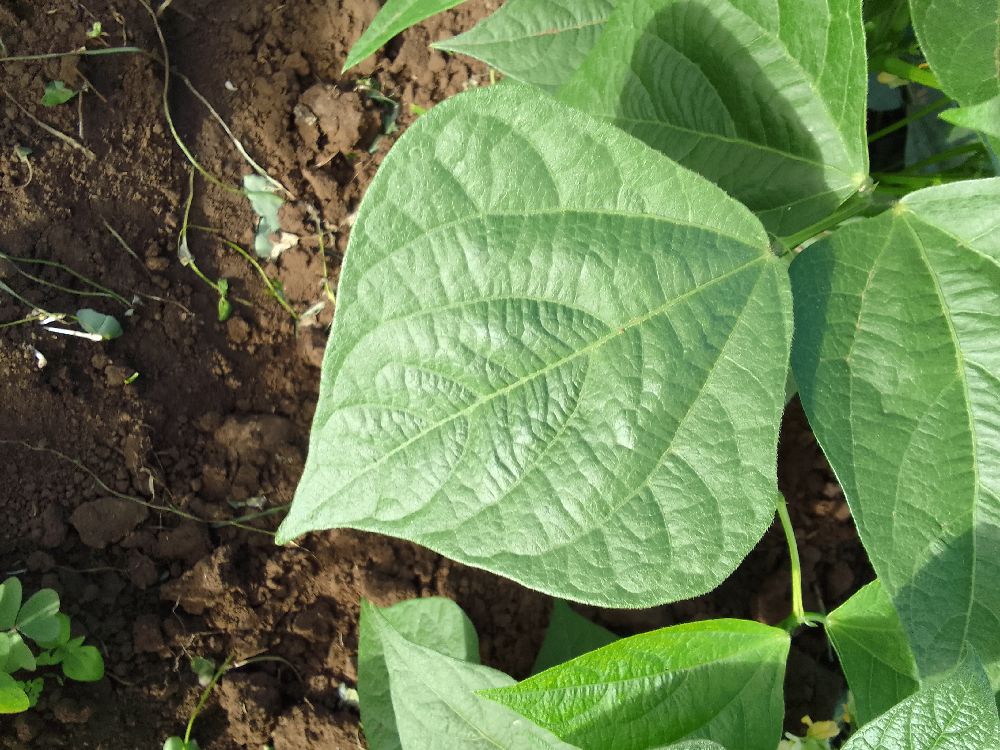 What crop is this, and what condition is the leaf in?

common bean, healthy
